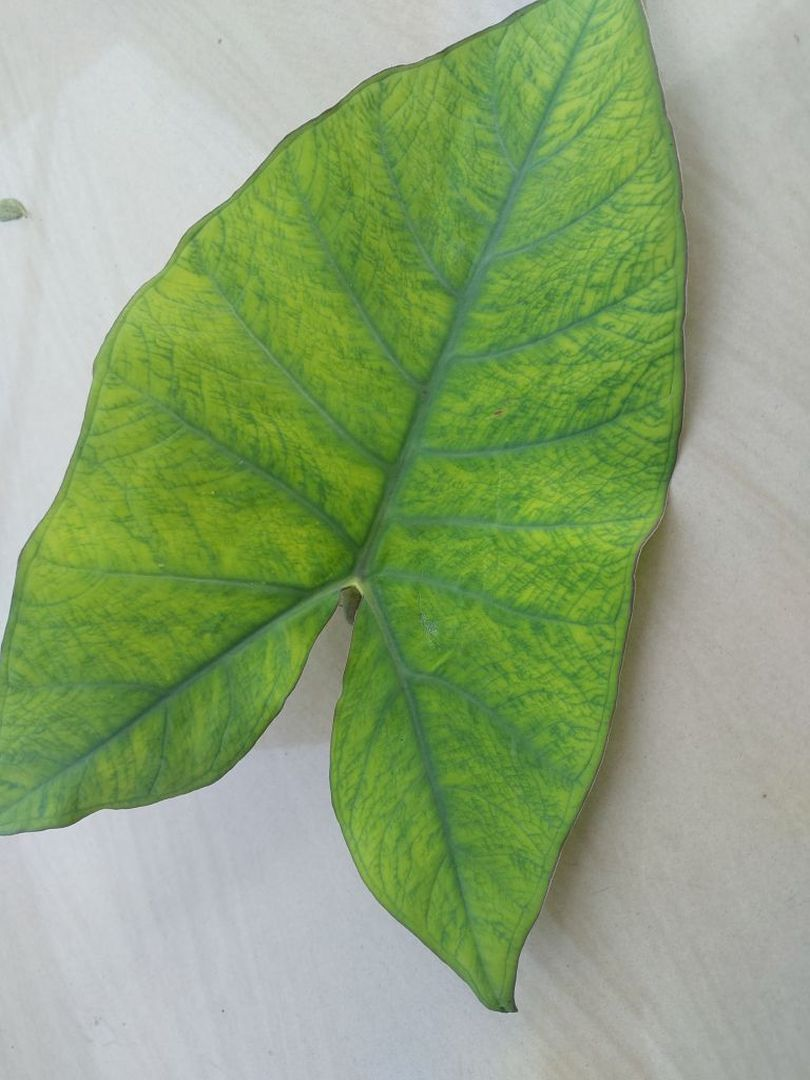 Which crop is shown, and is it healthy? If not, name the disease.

taro, mosaic
